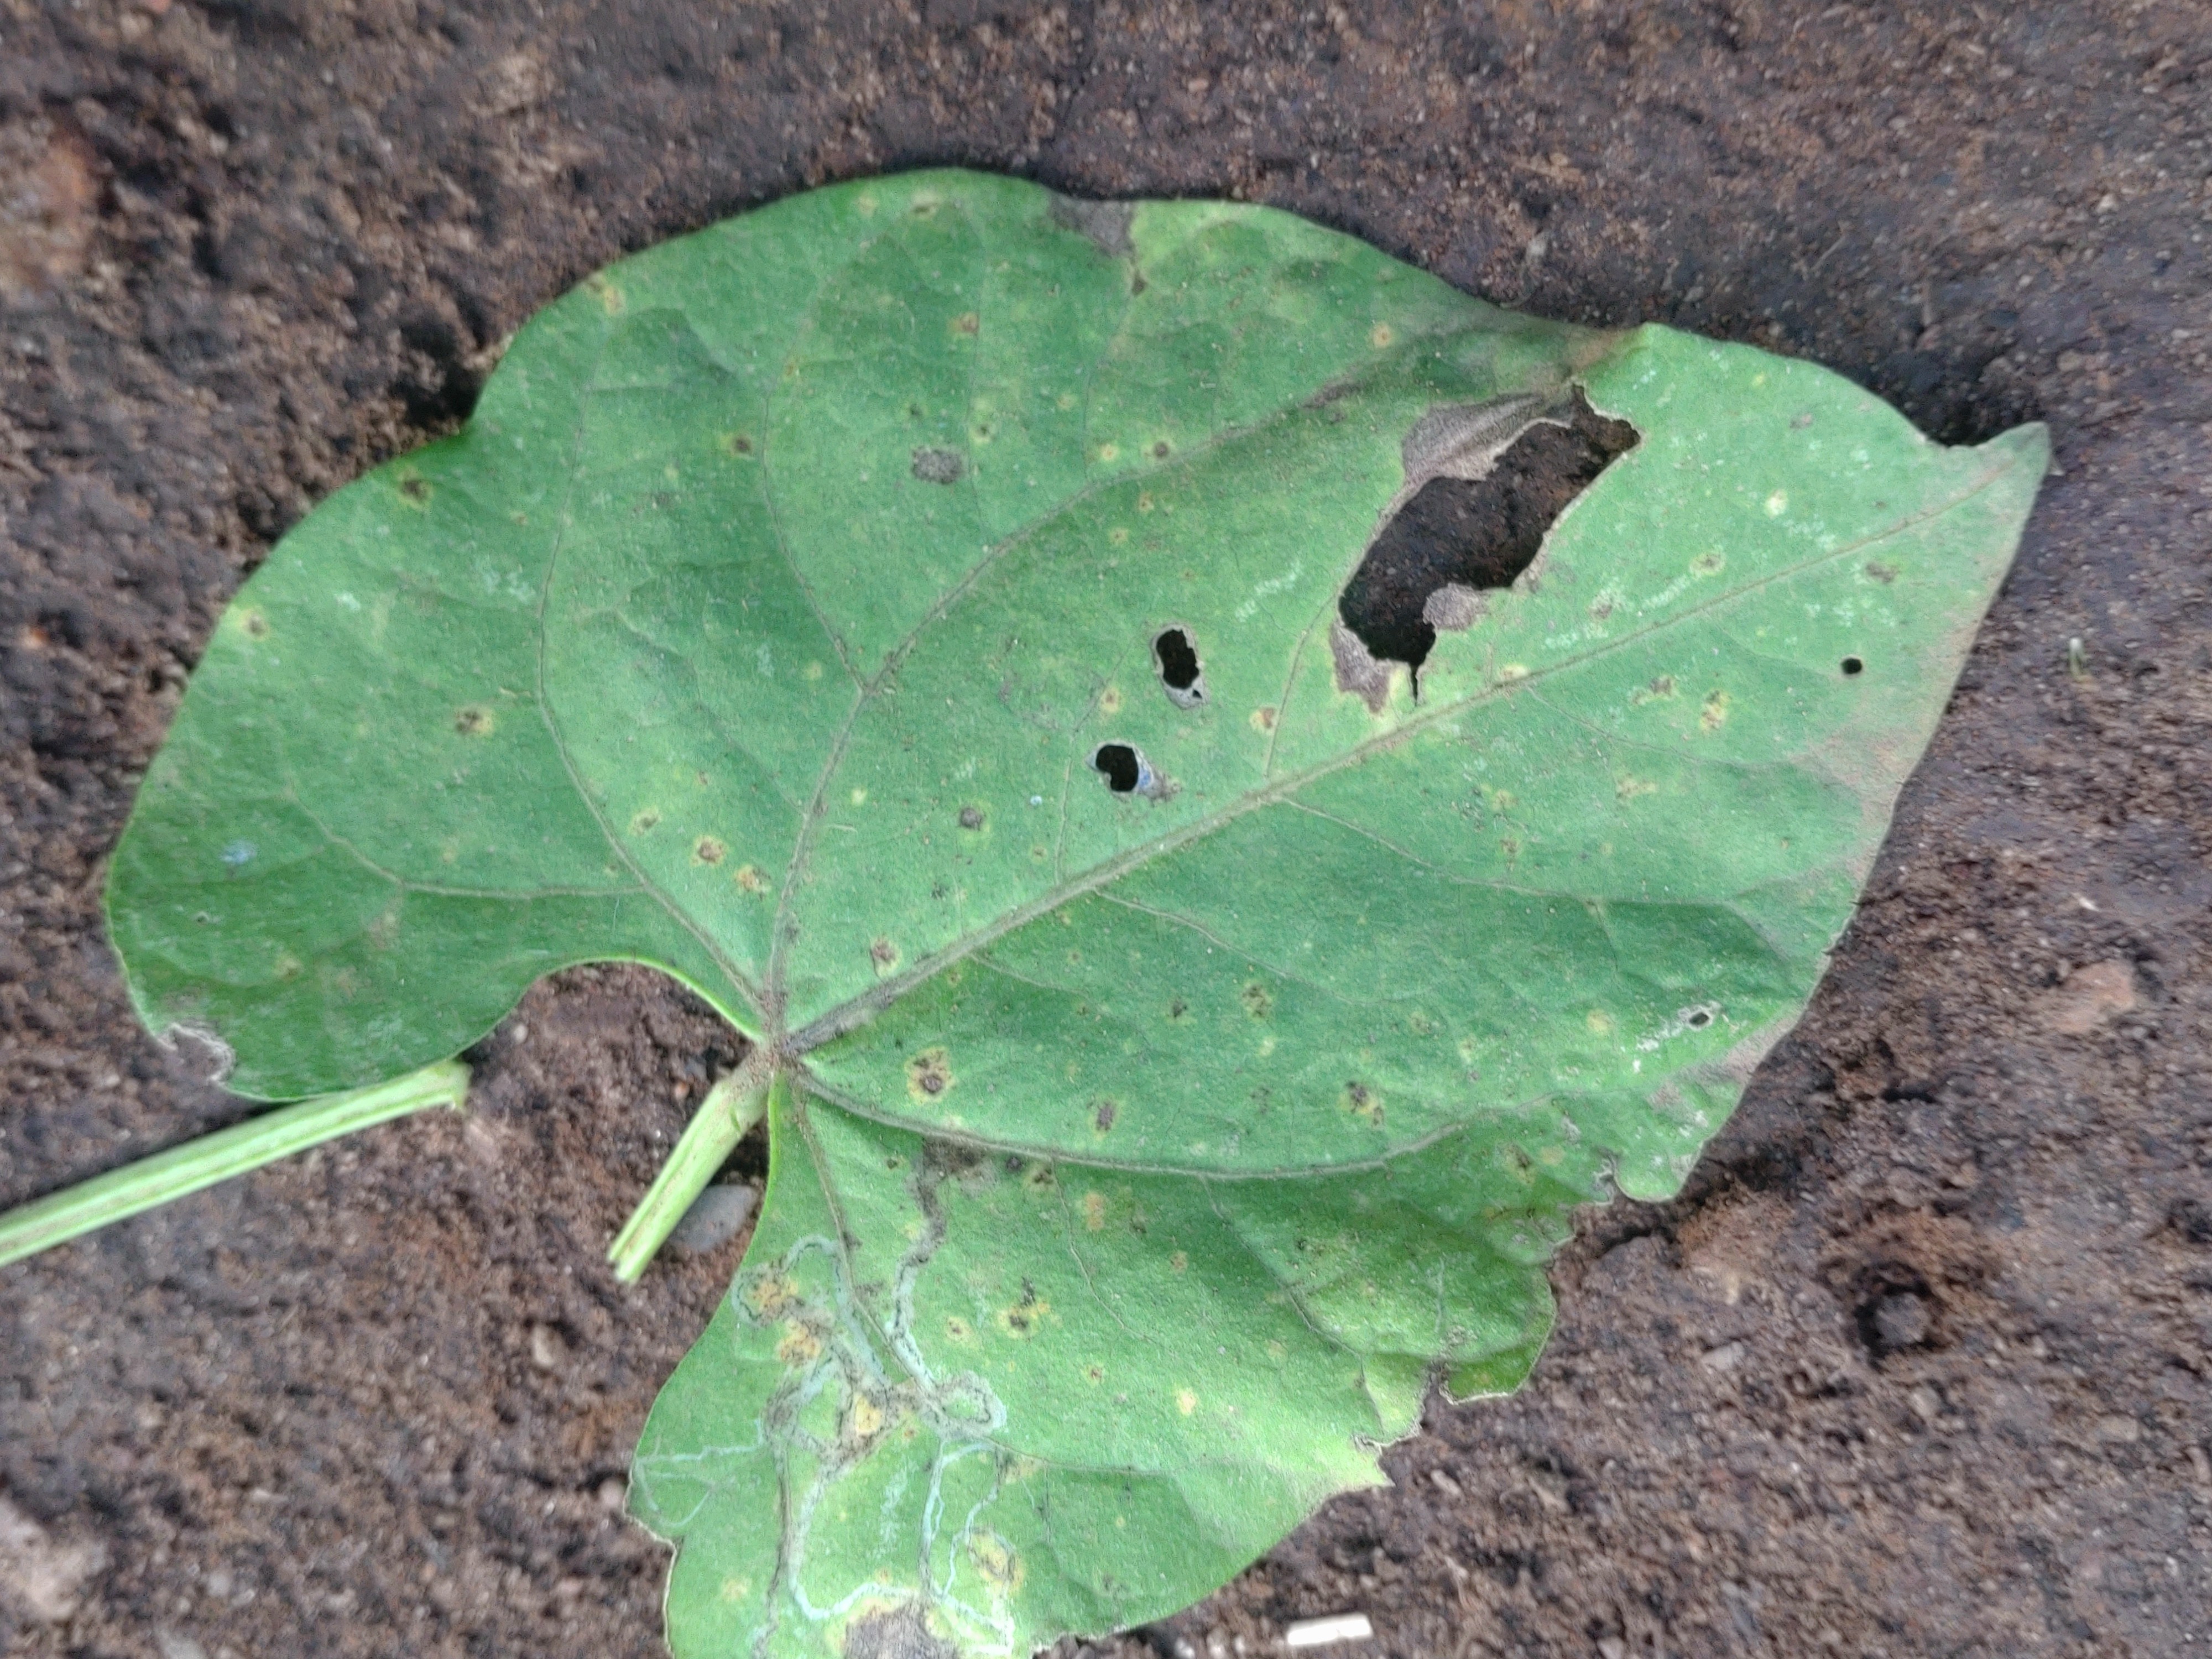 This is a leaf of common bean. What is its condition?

anthracnose
